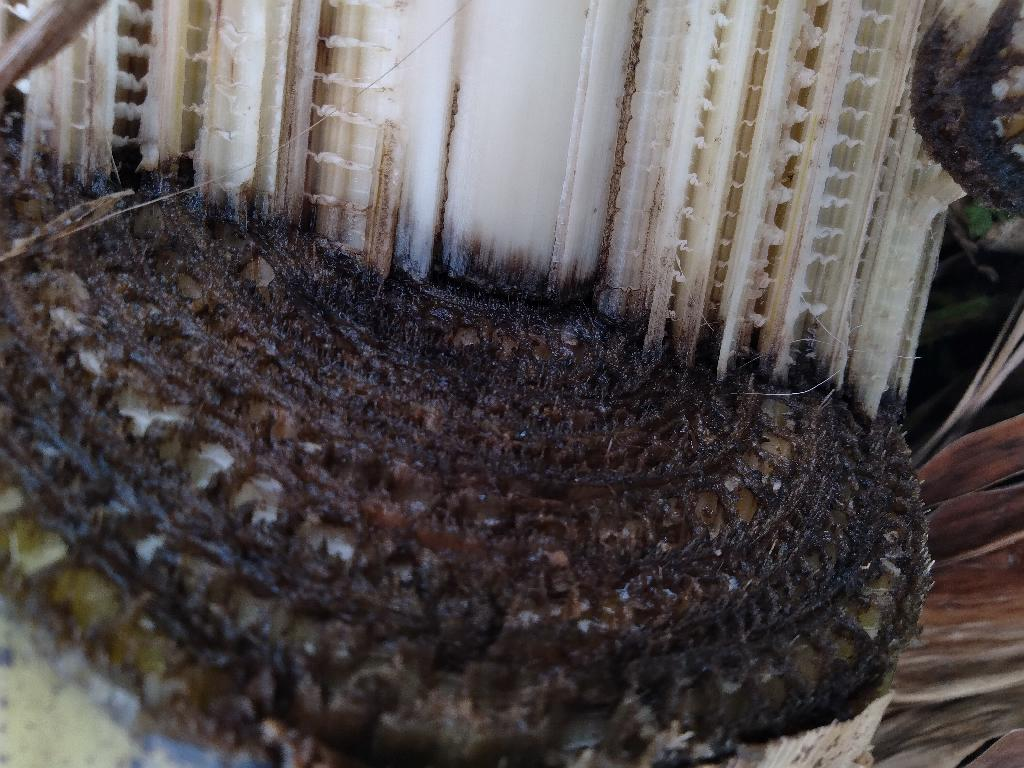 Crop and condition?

banana, fusarium wilt race 1
